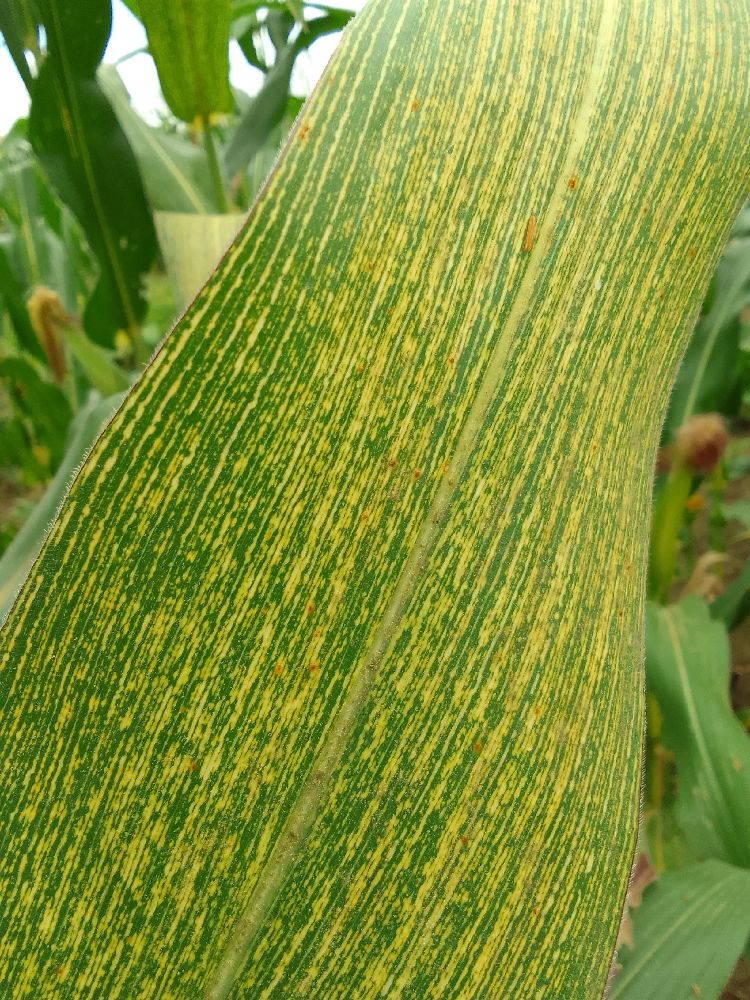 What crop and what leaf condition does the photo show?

maize, maize streak virus
